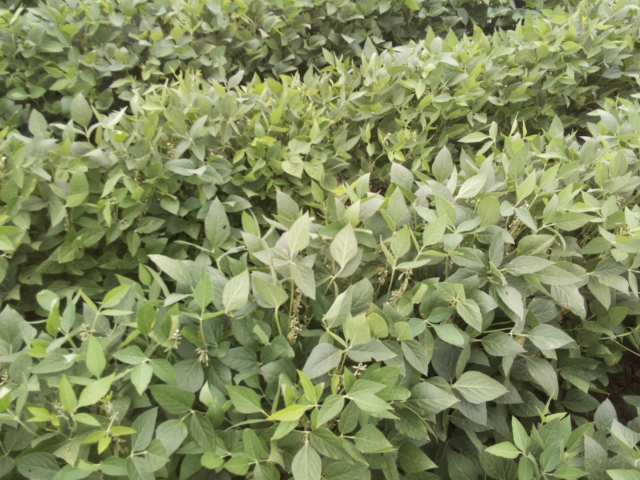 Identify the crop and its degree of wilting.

soybean, leaflets folding inward at secondary pulvinus with no turgor loss in leaflets or petioles
